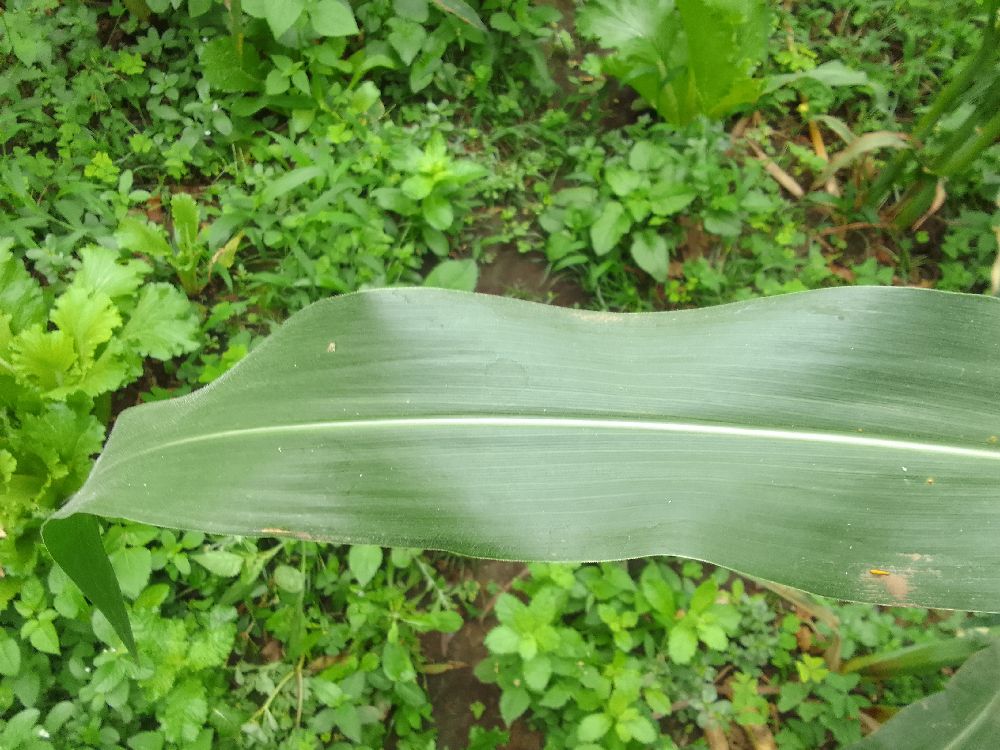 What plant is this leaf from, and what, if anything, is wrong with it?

maize, healthy
